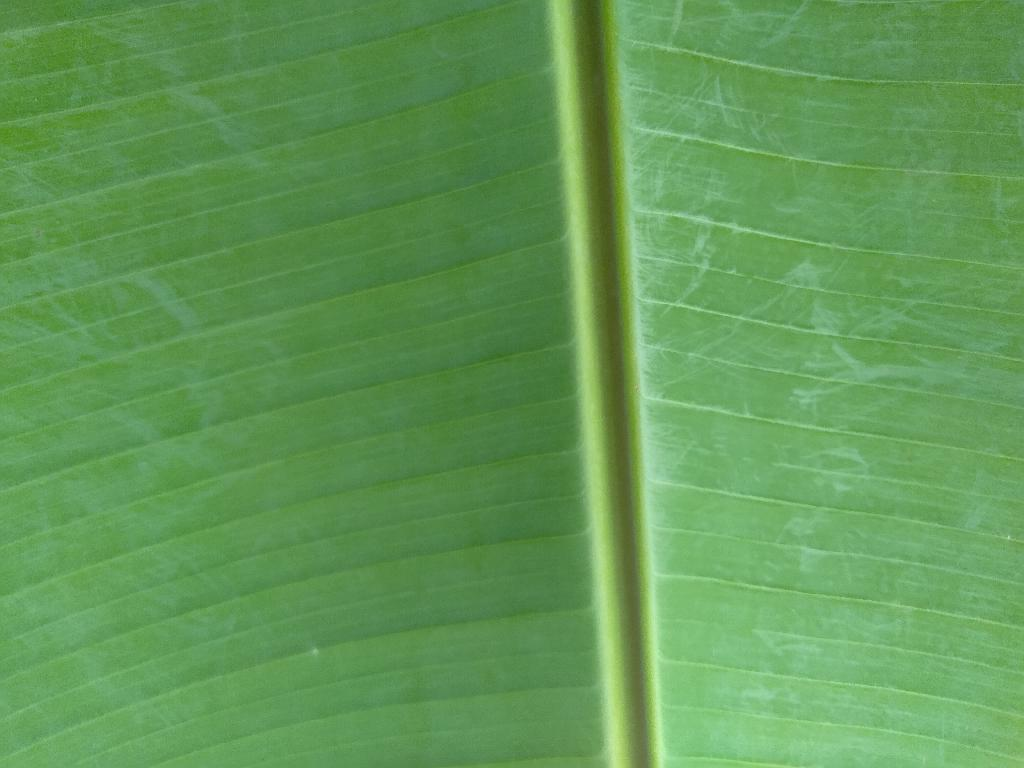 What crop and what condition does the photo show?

banana, healthy
